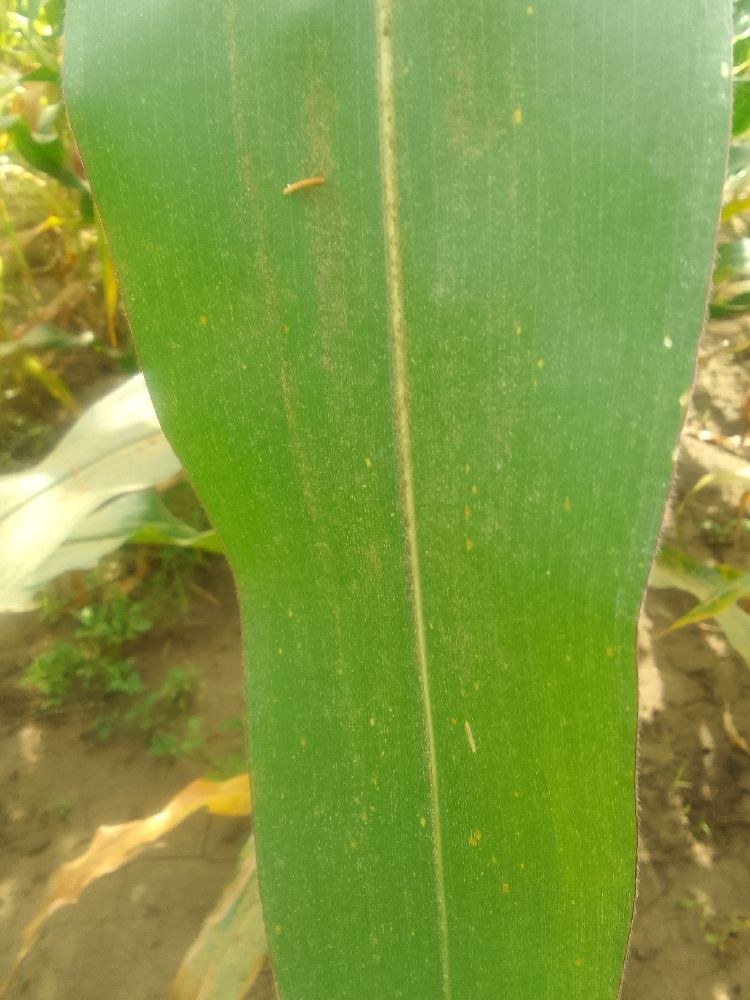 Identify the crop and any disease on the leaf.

maize, healthy
